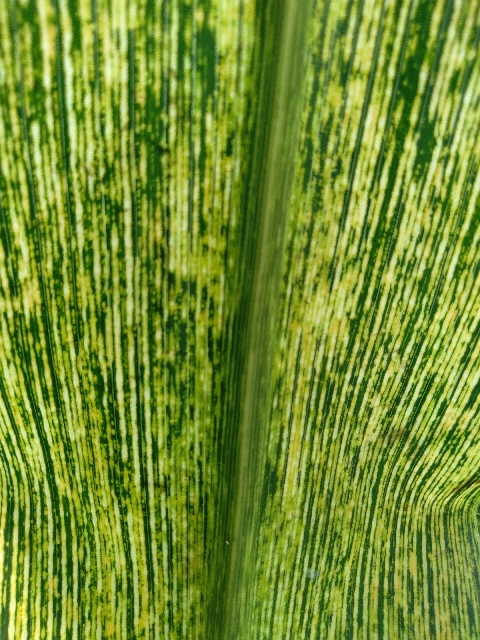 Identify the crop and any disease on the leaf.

maize, maize streak virus
